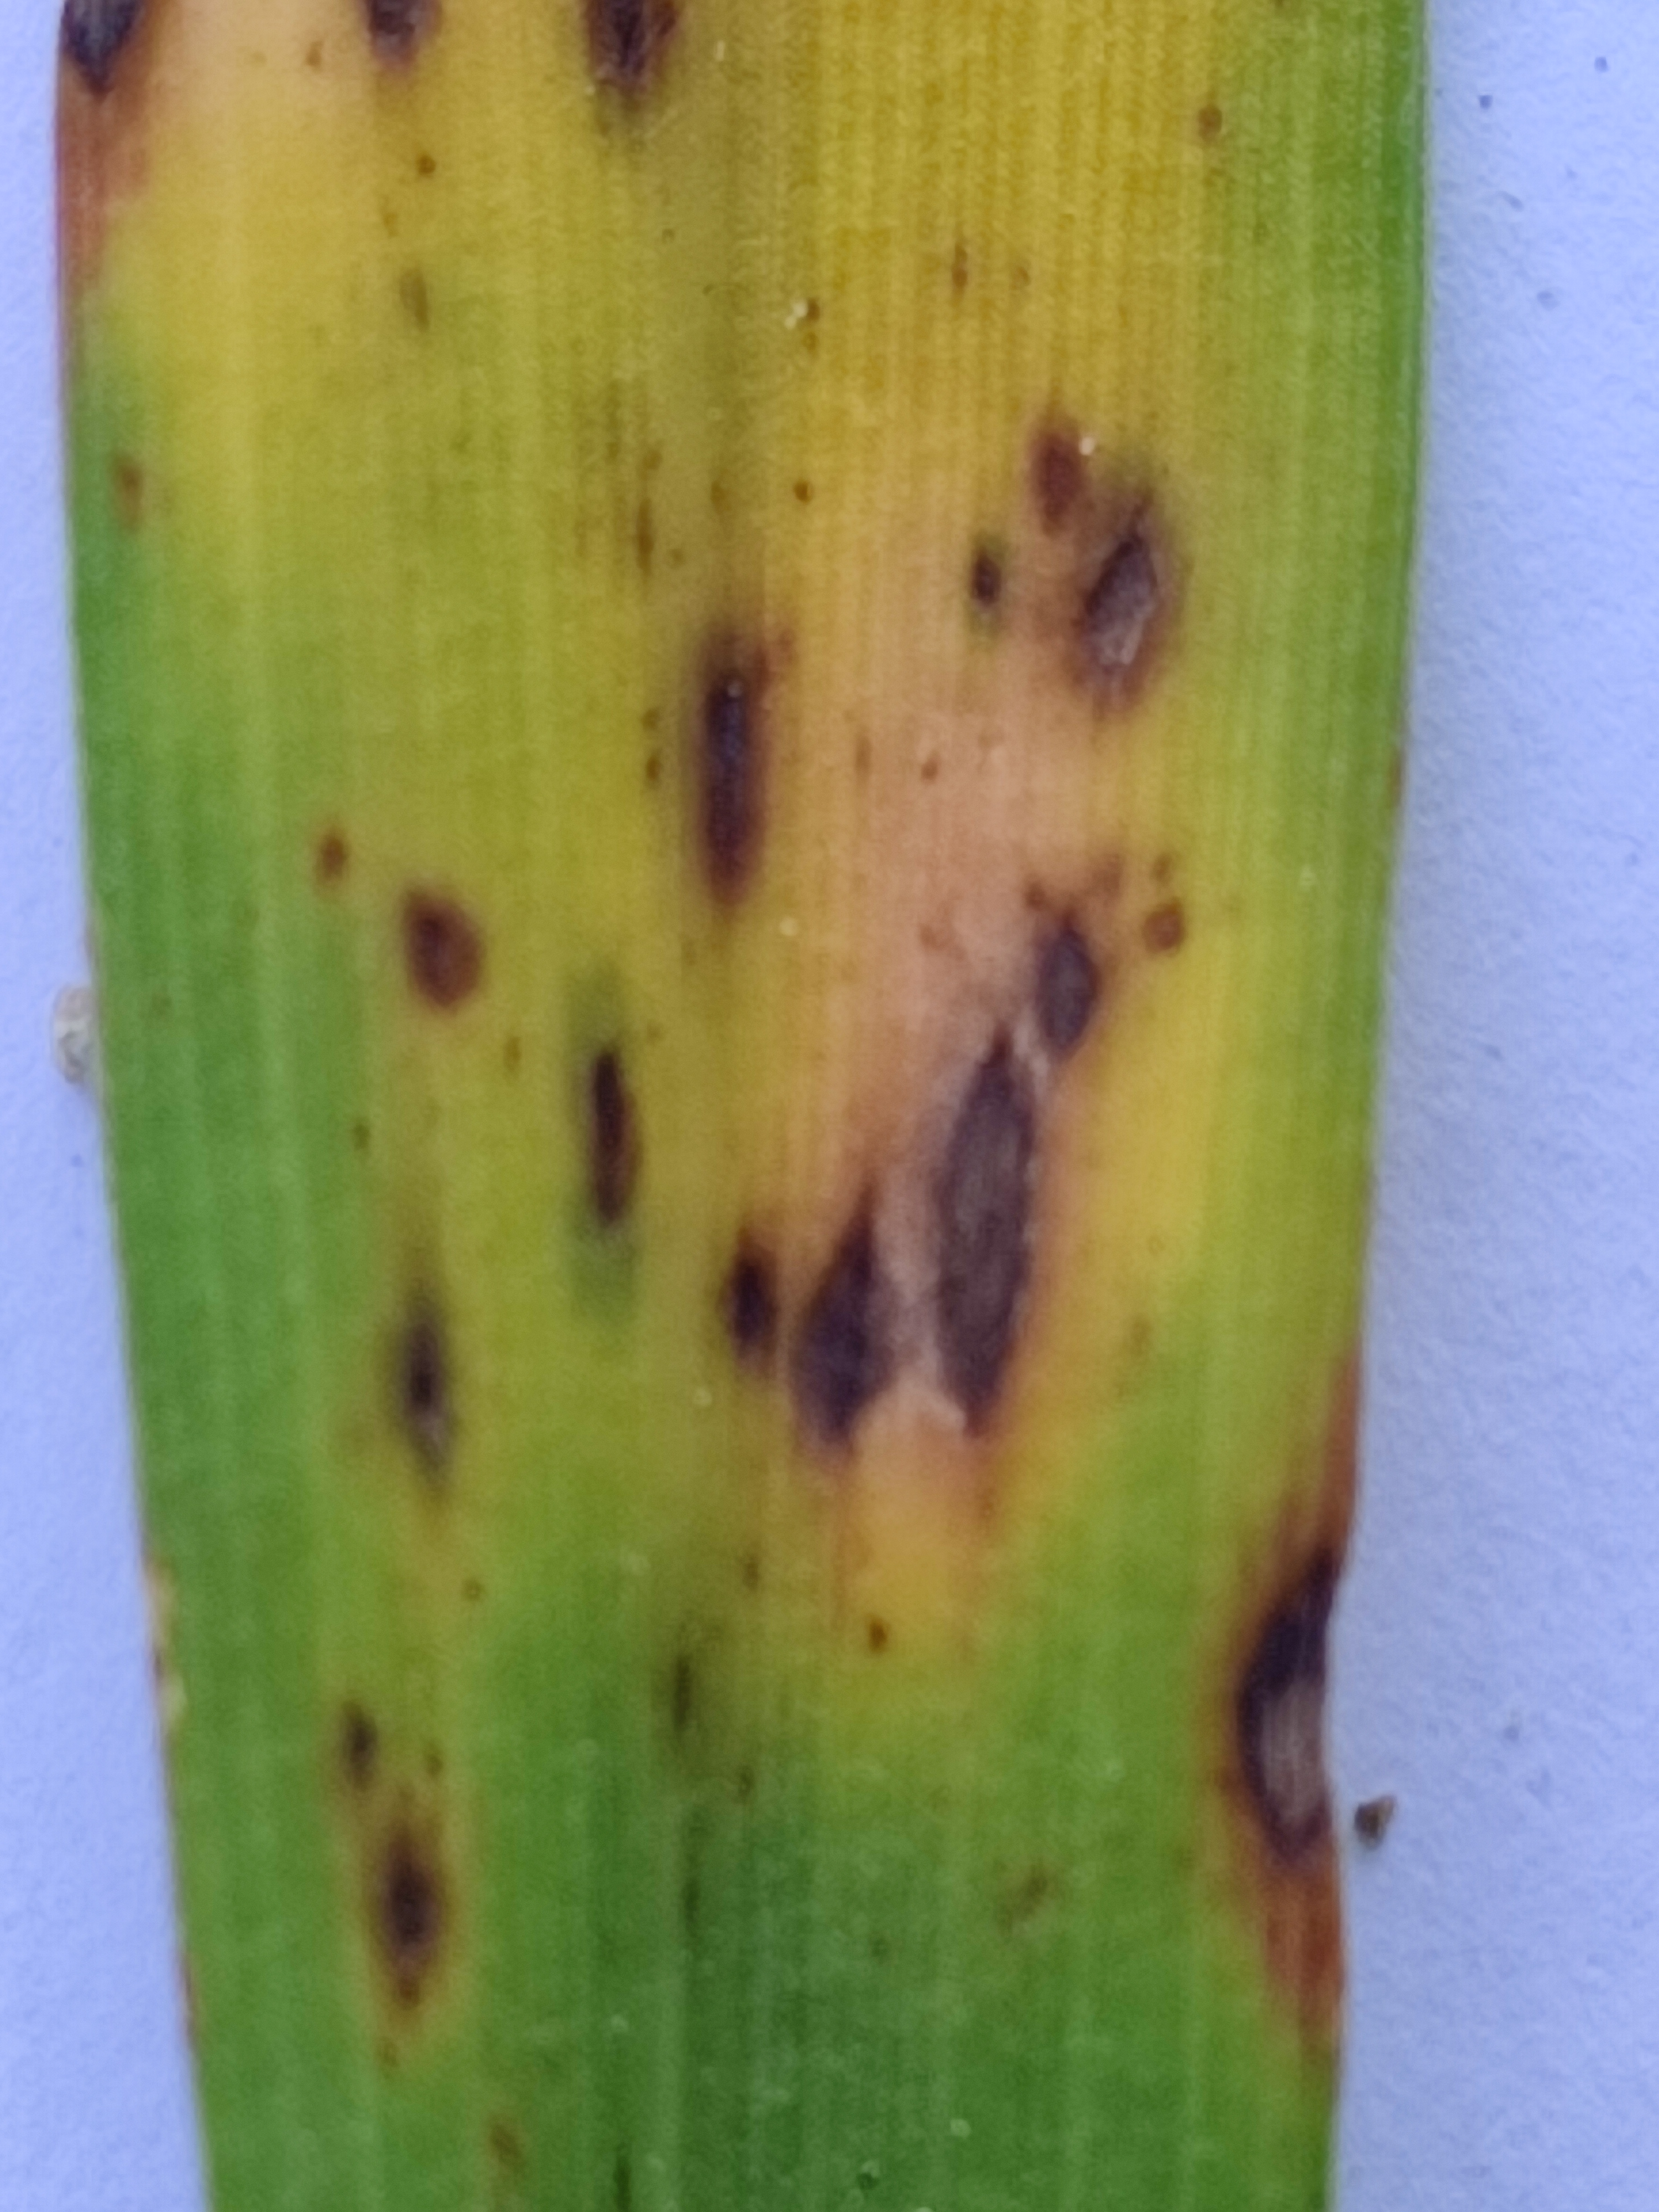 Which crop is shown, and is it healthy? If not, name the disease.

pearl millet, pyricularia sp.
